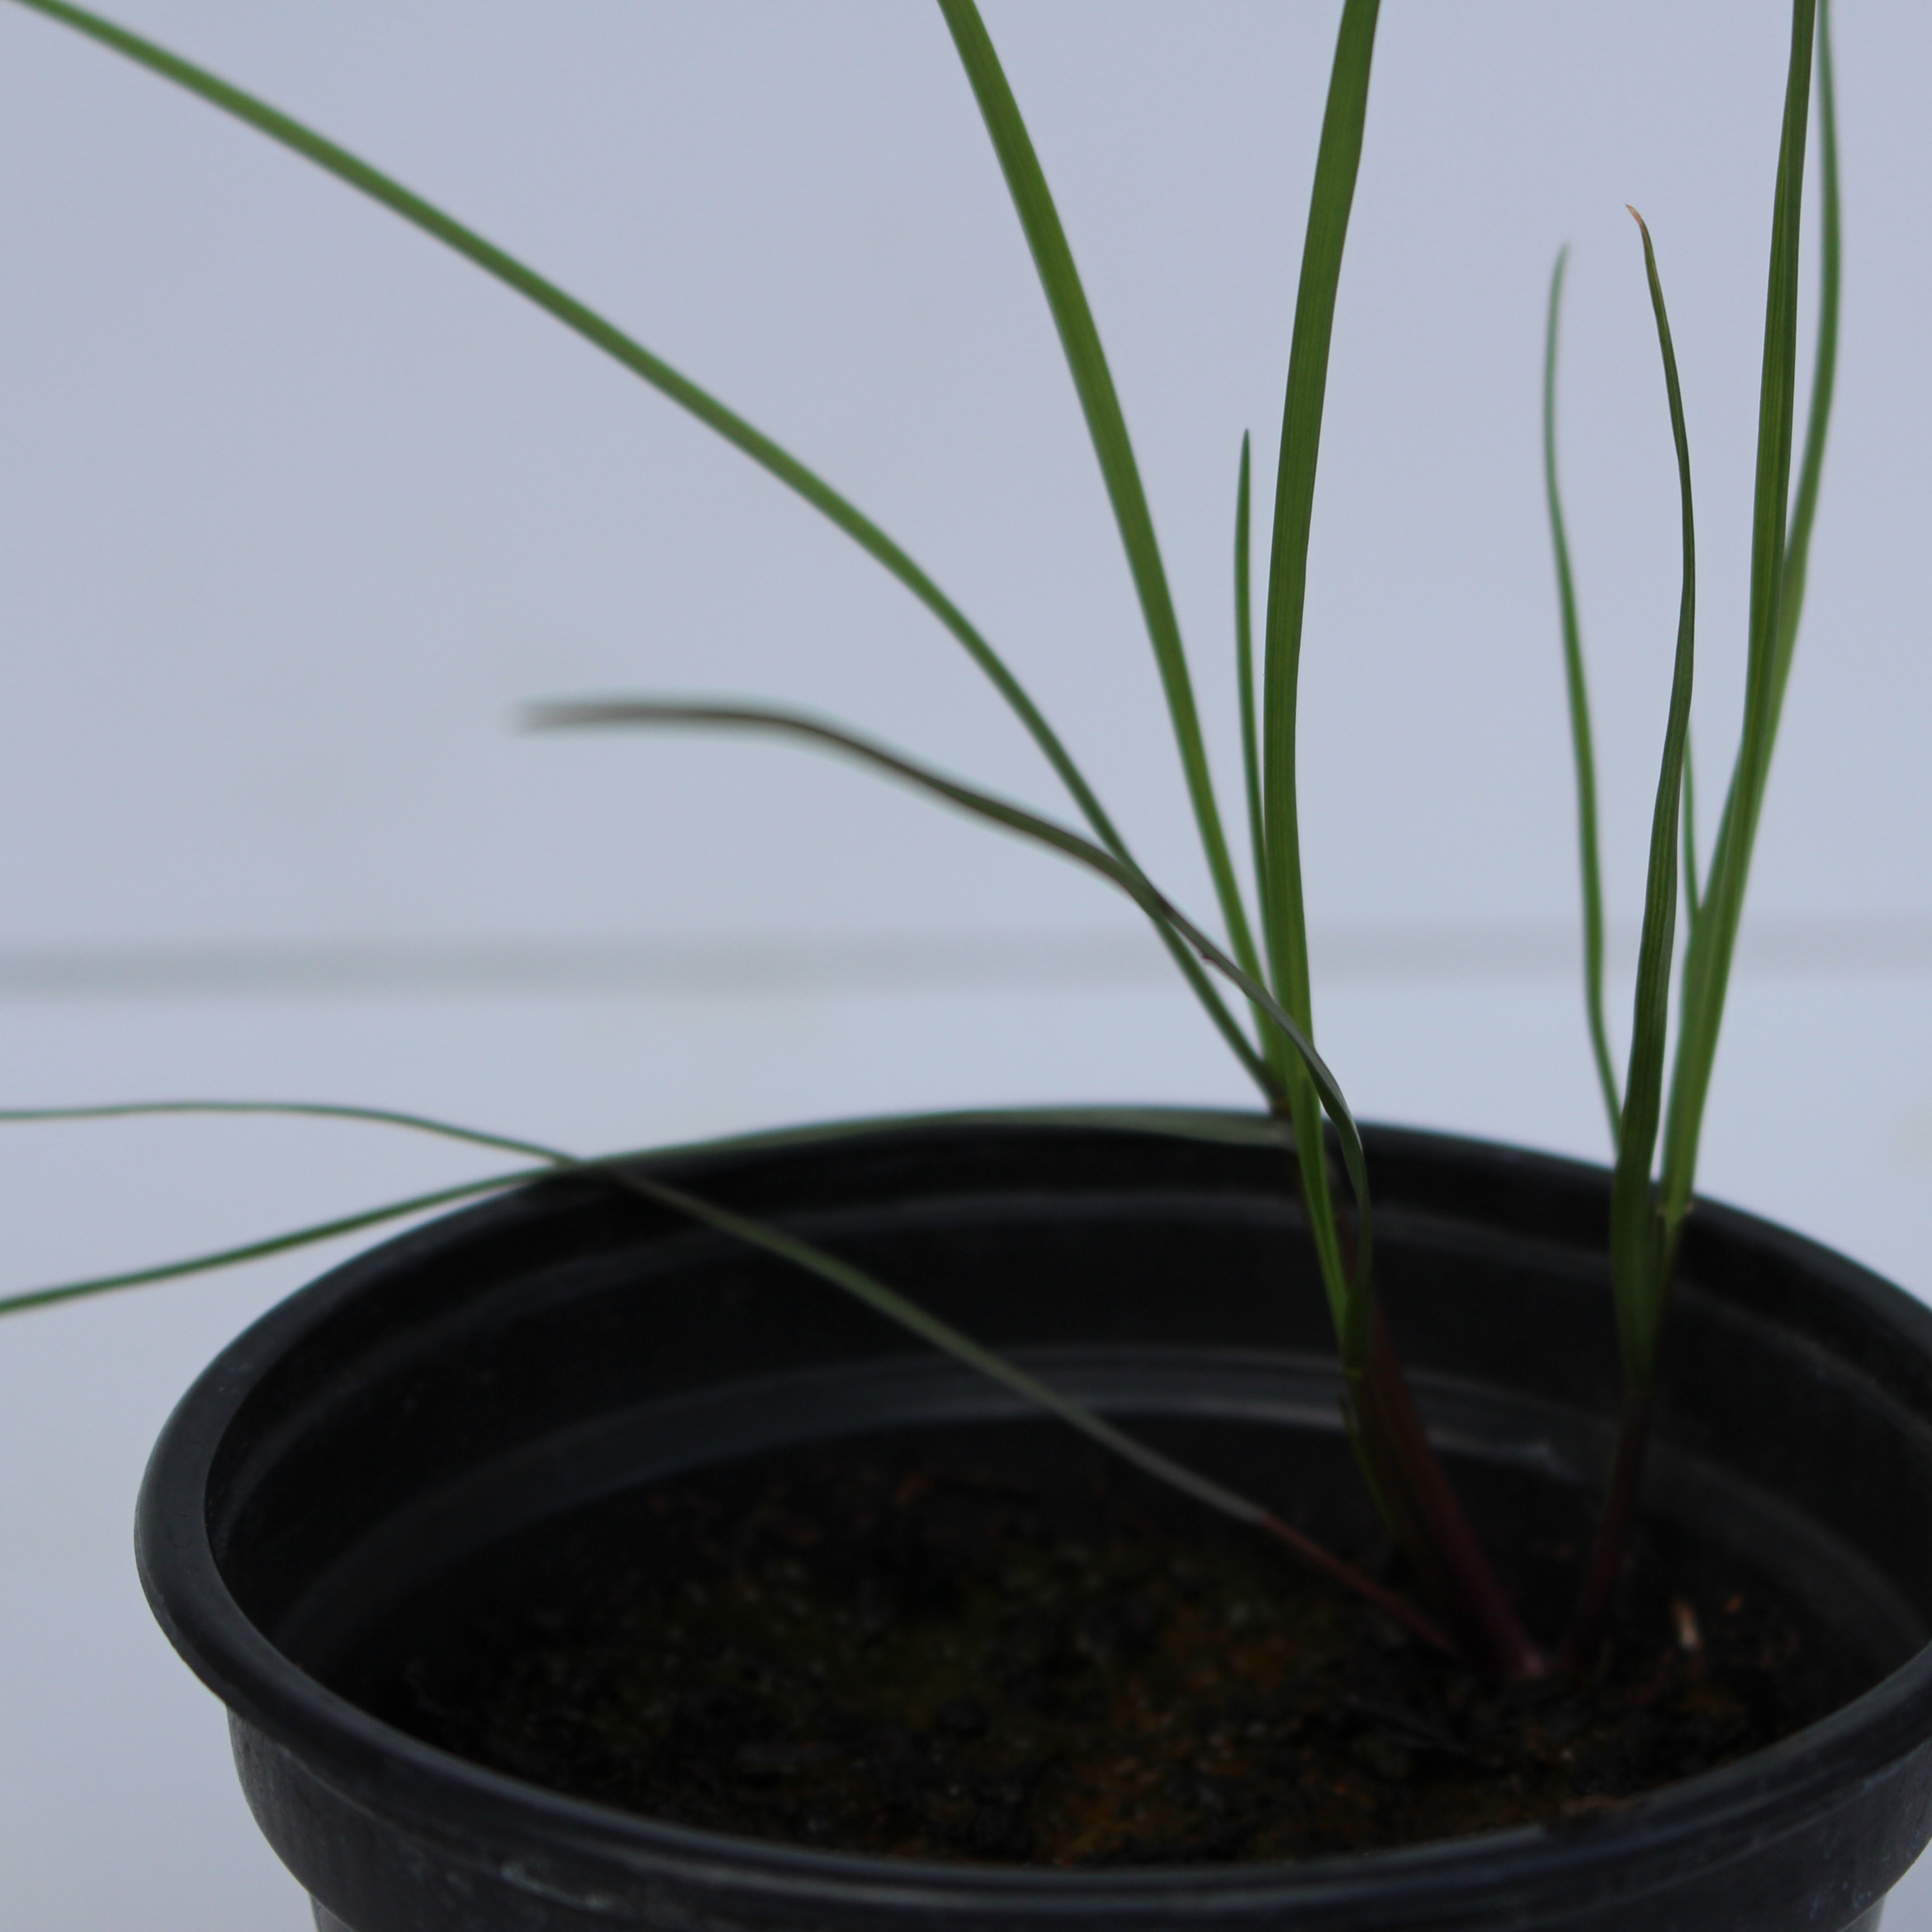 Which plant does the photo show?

Lolium multiflorum
